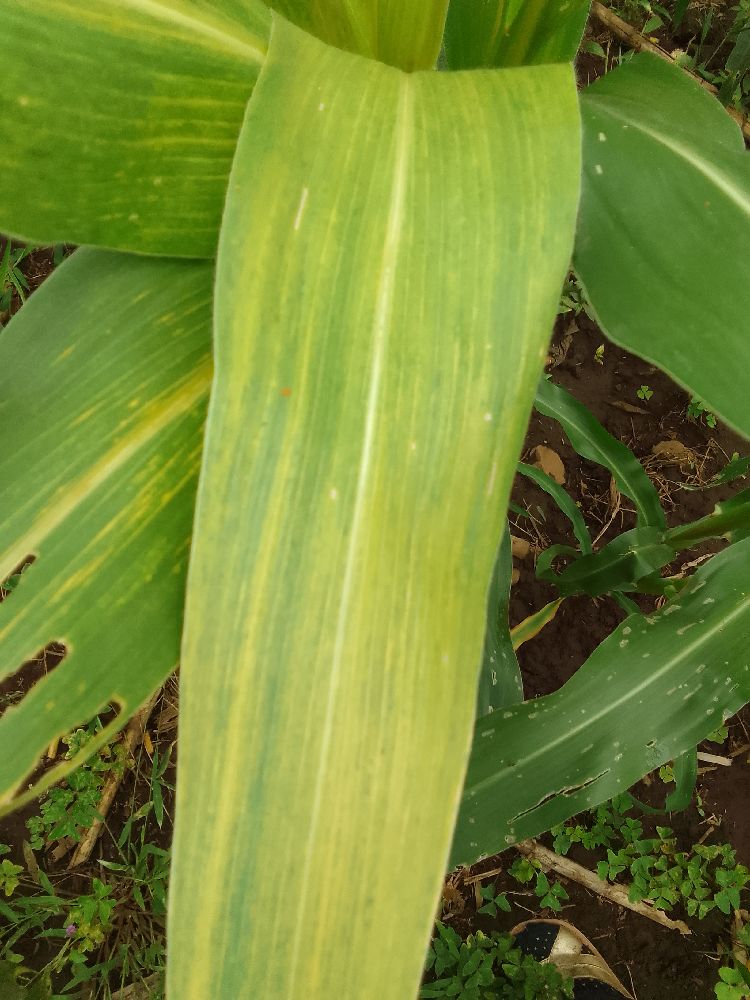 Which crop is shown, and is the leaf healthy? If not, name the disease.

maize, maize lethal necrosis
